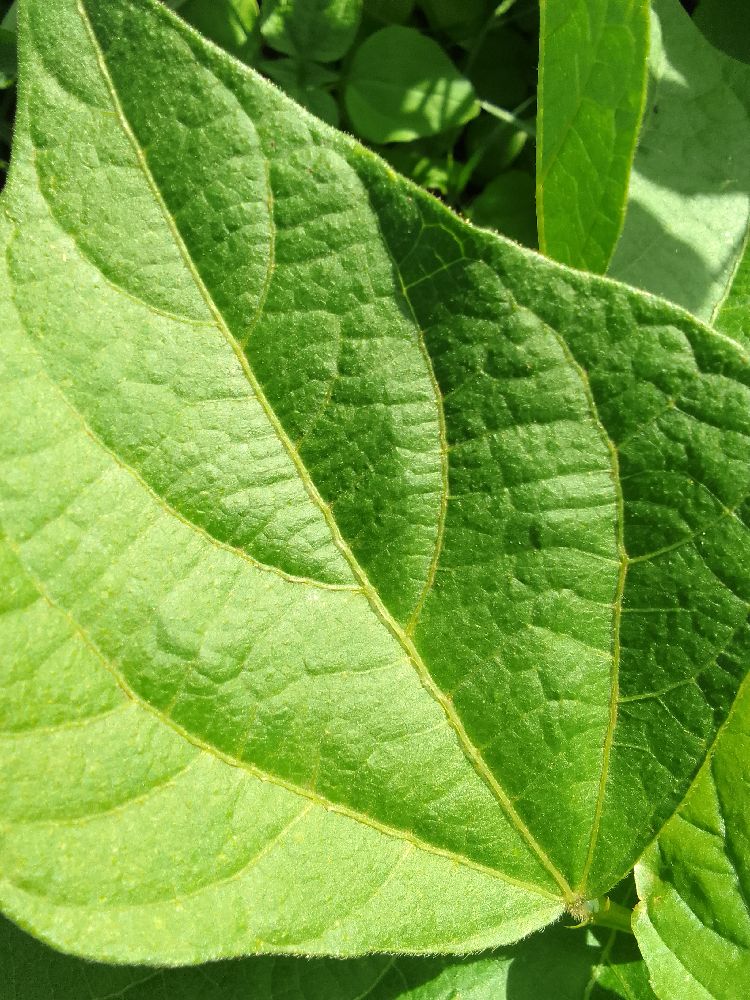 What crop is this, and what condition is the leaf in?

common bean, healthy
